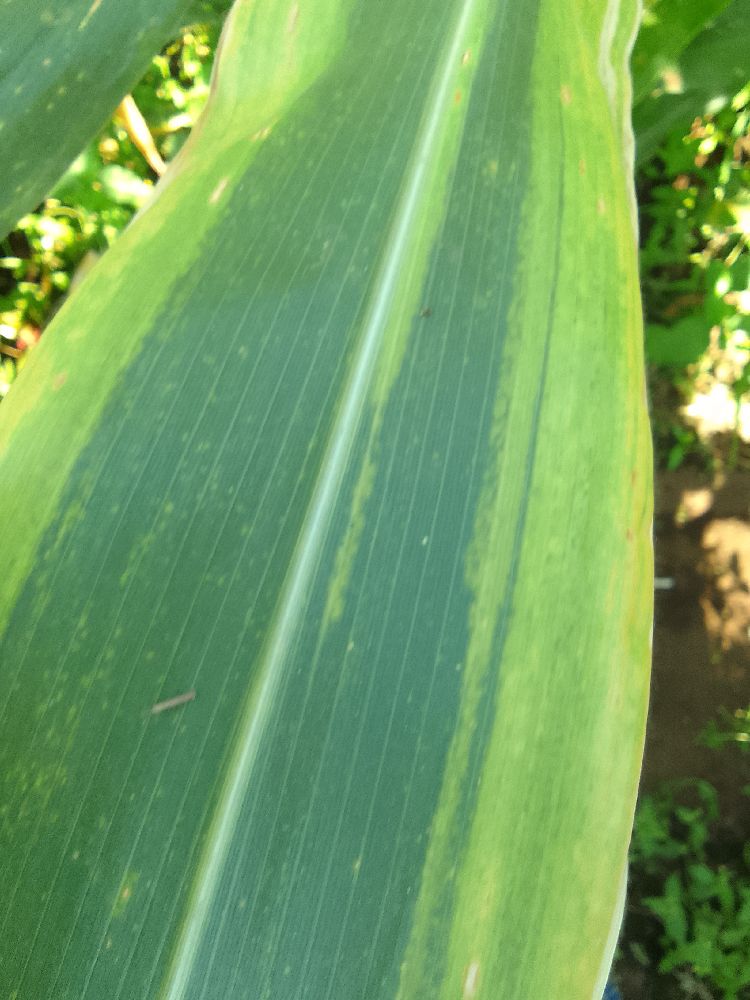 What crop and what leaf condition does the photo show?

maize, maize lethal necrosis
